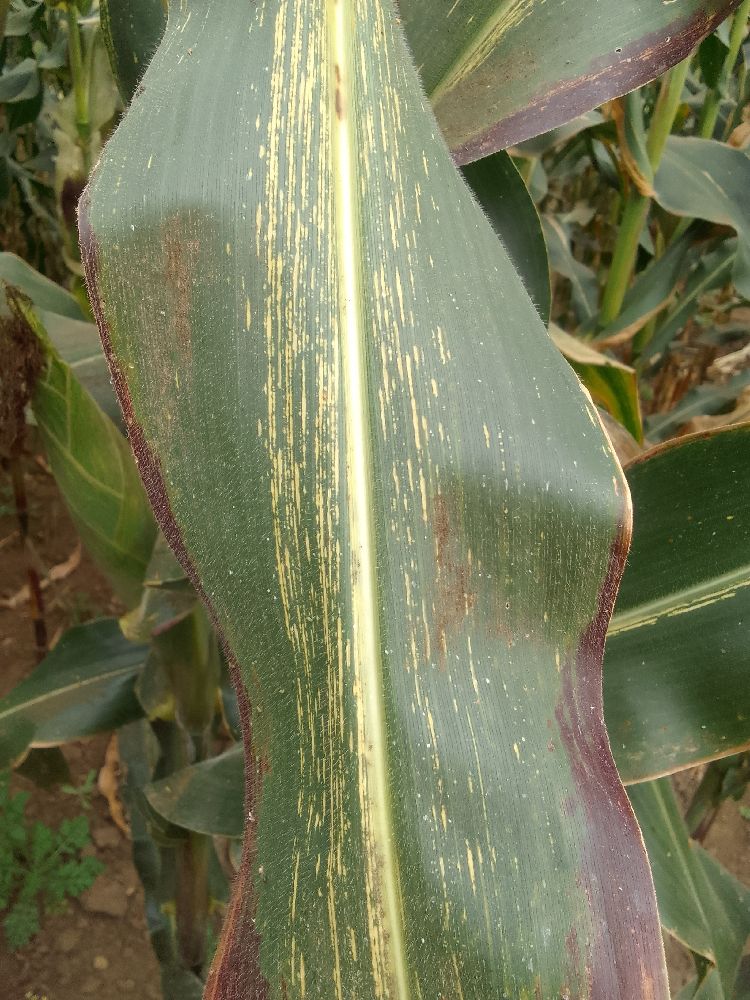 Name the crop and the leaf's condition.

maize, maize streak virus
